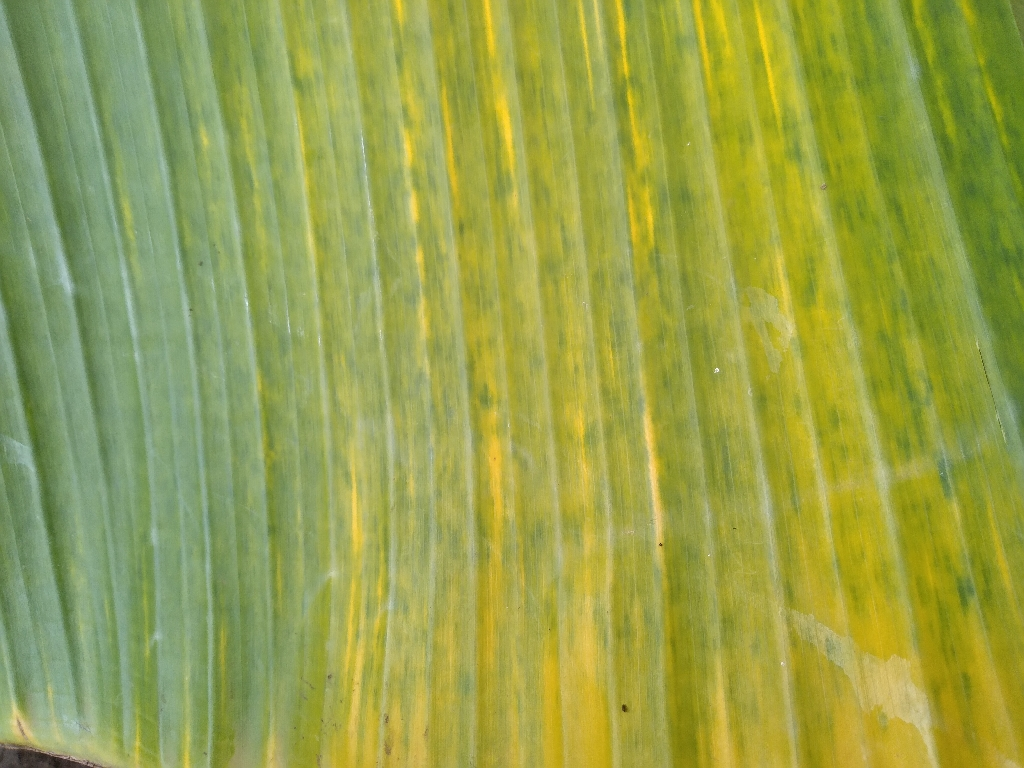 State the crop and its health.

banana, fusarium wilt race 1
